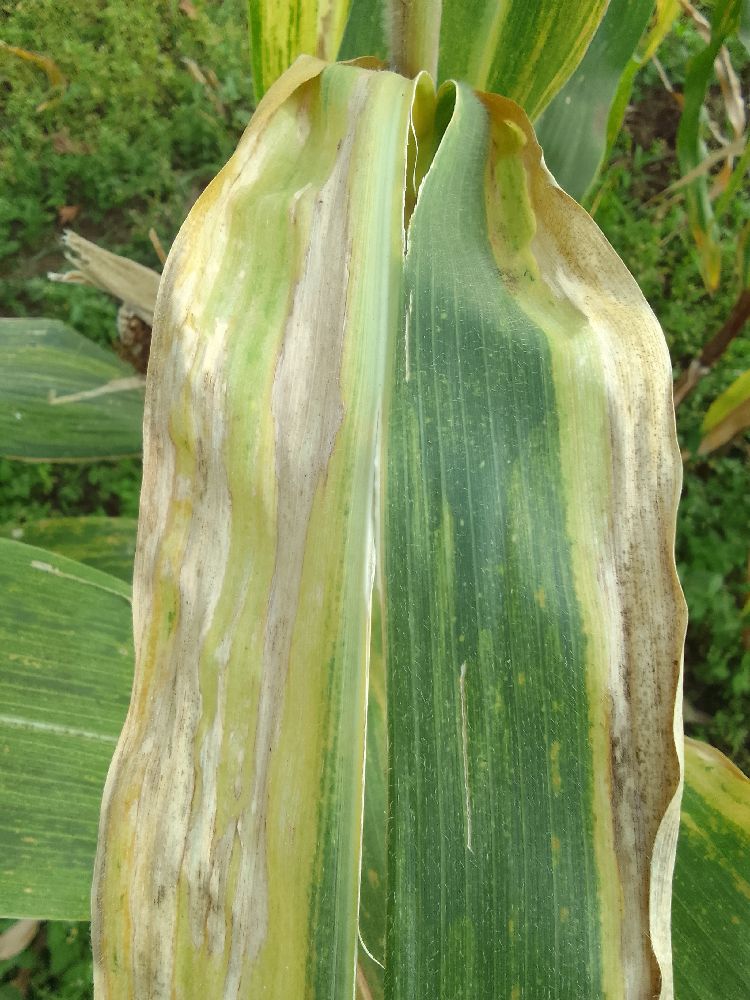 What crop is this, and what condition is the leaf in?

maize, maize lethal necrosis
